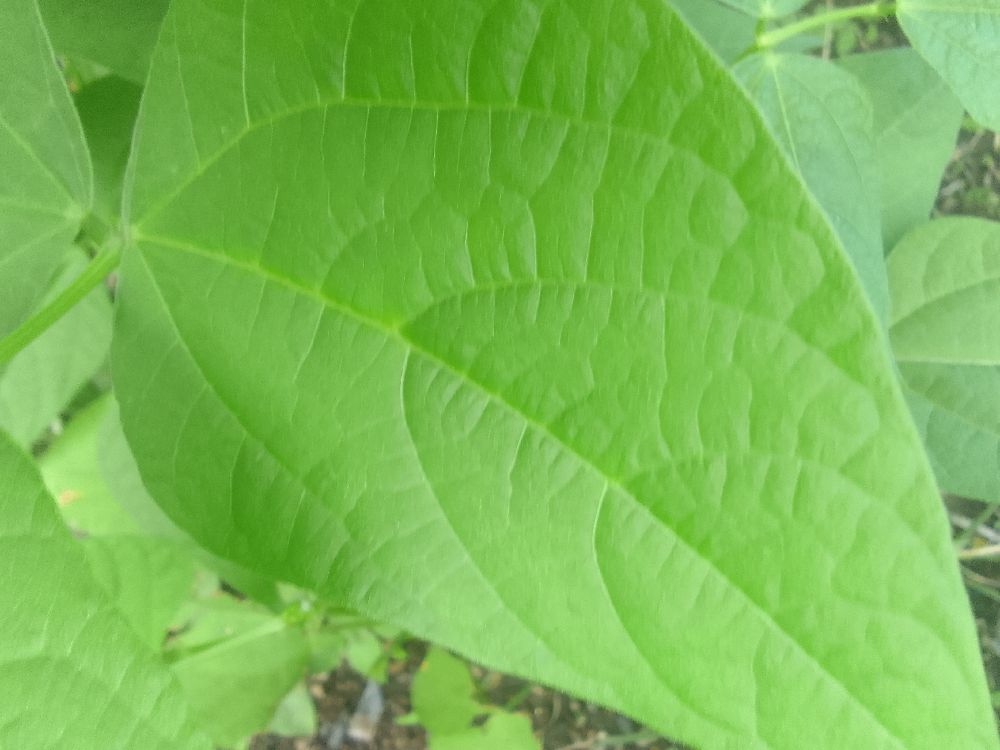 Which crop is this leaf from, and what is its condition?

common bean, healthy
